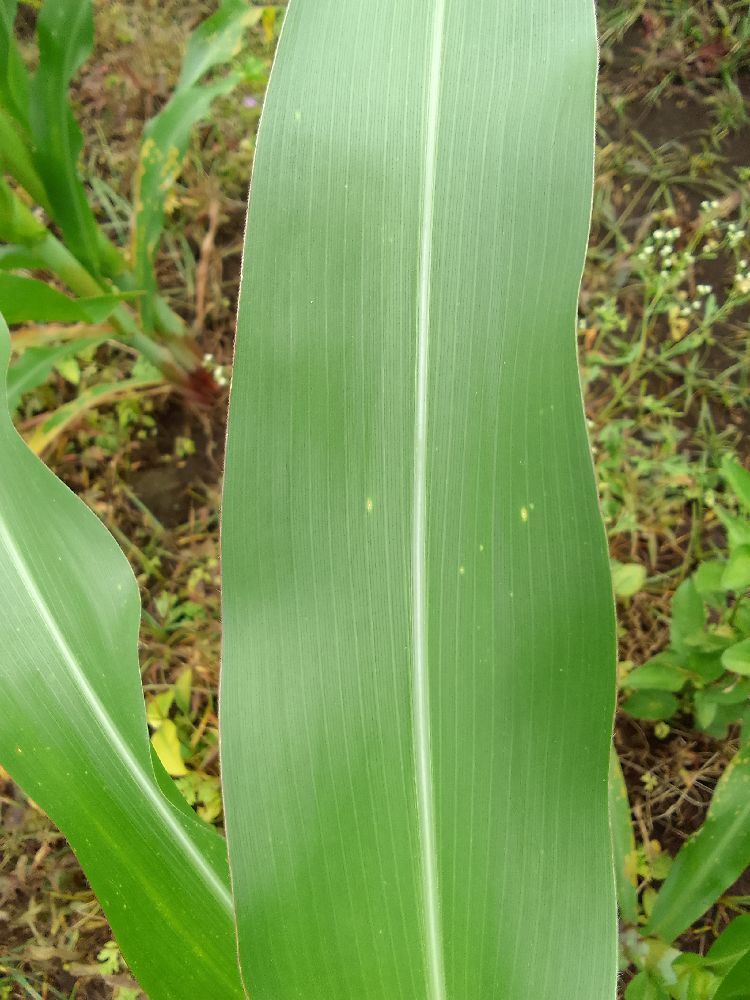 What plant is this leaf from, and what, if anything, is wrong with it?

maize, healthy
